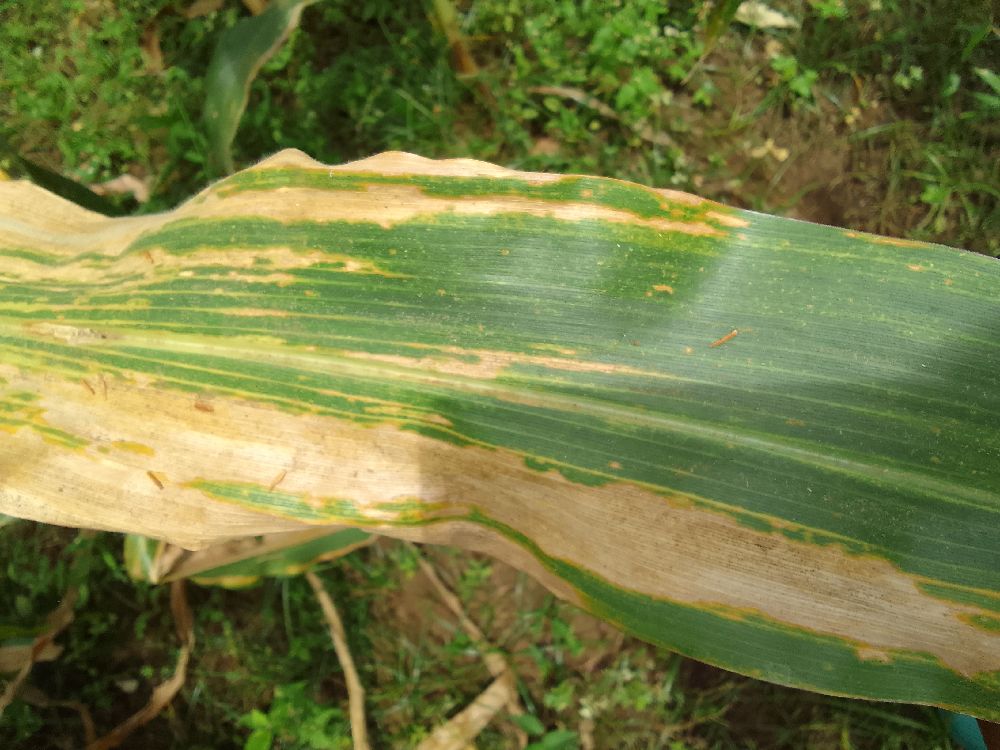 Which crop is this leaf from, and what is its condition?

maize, maize lethal necrosis
